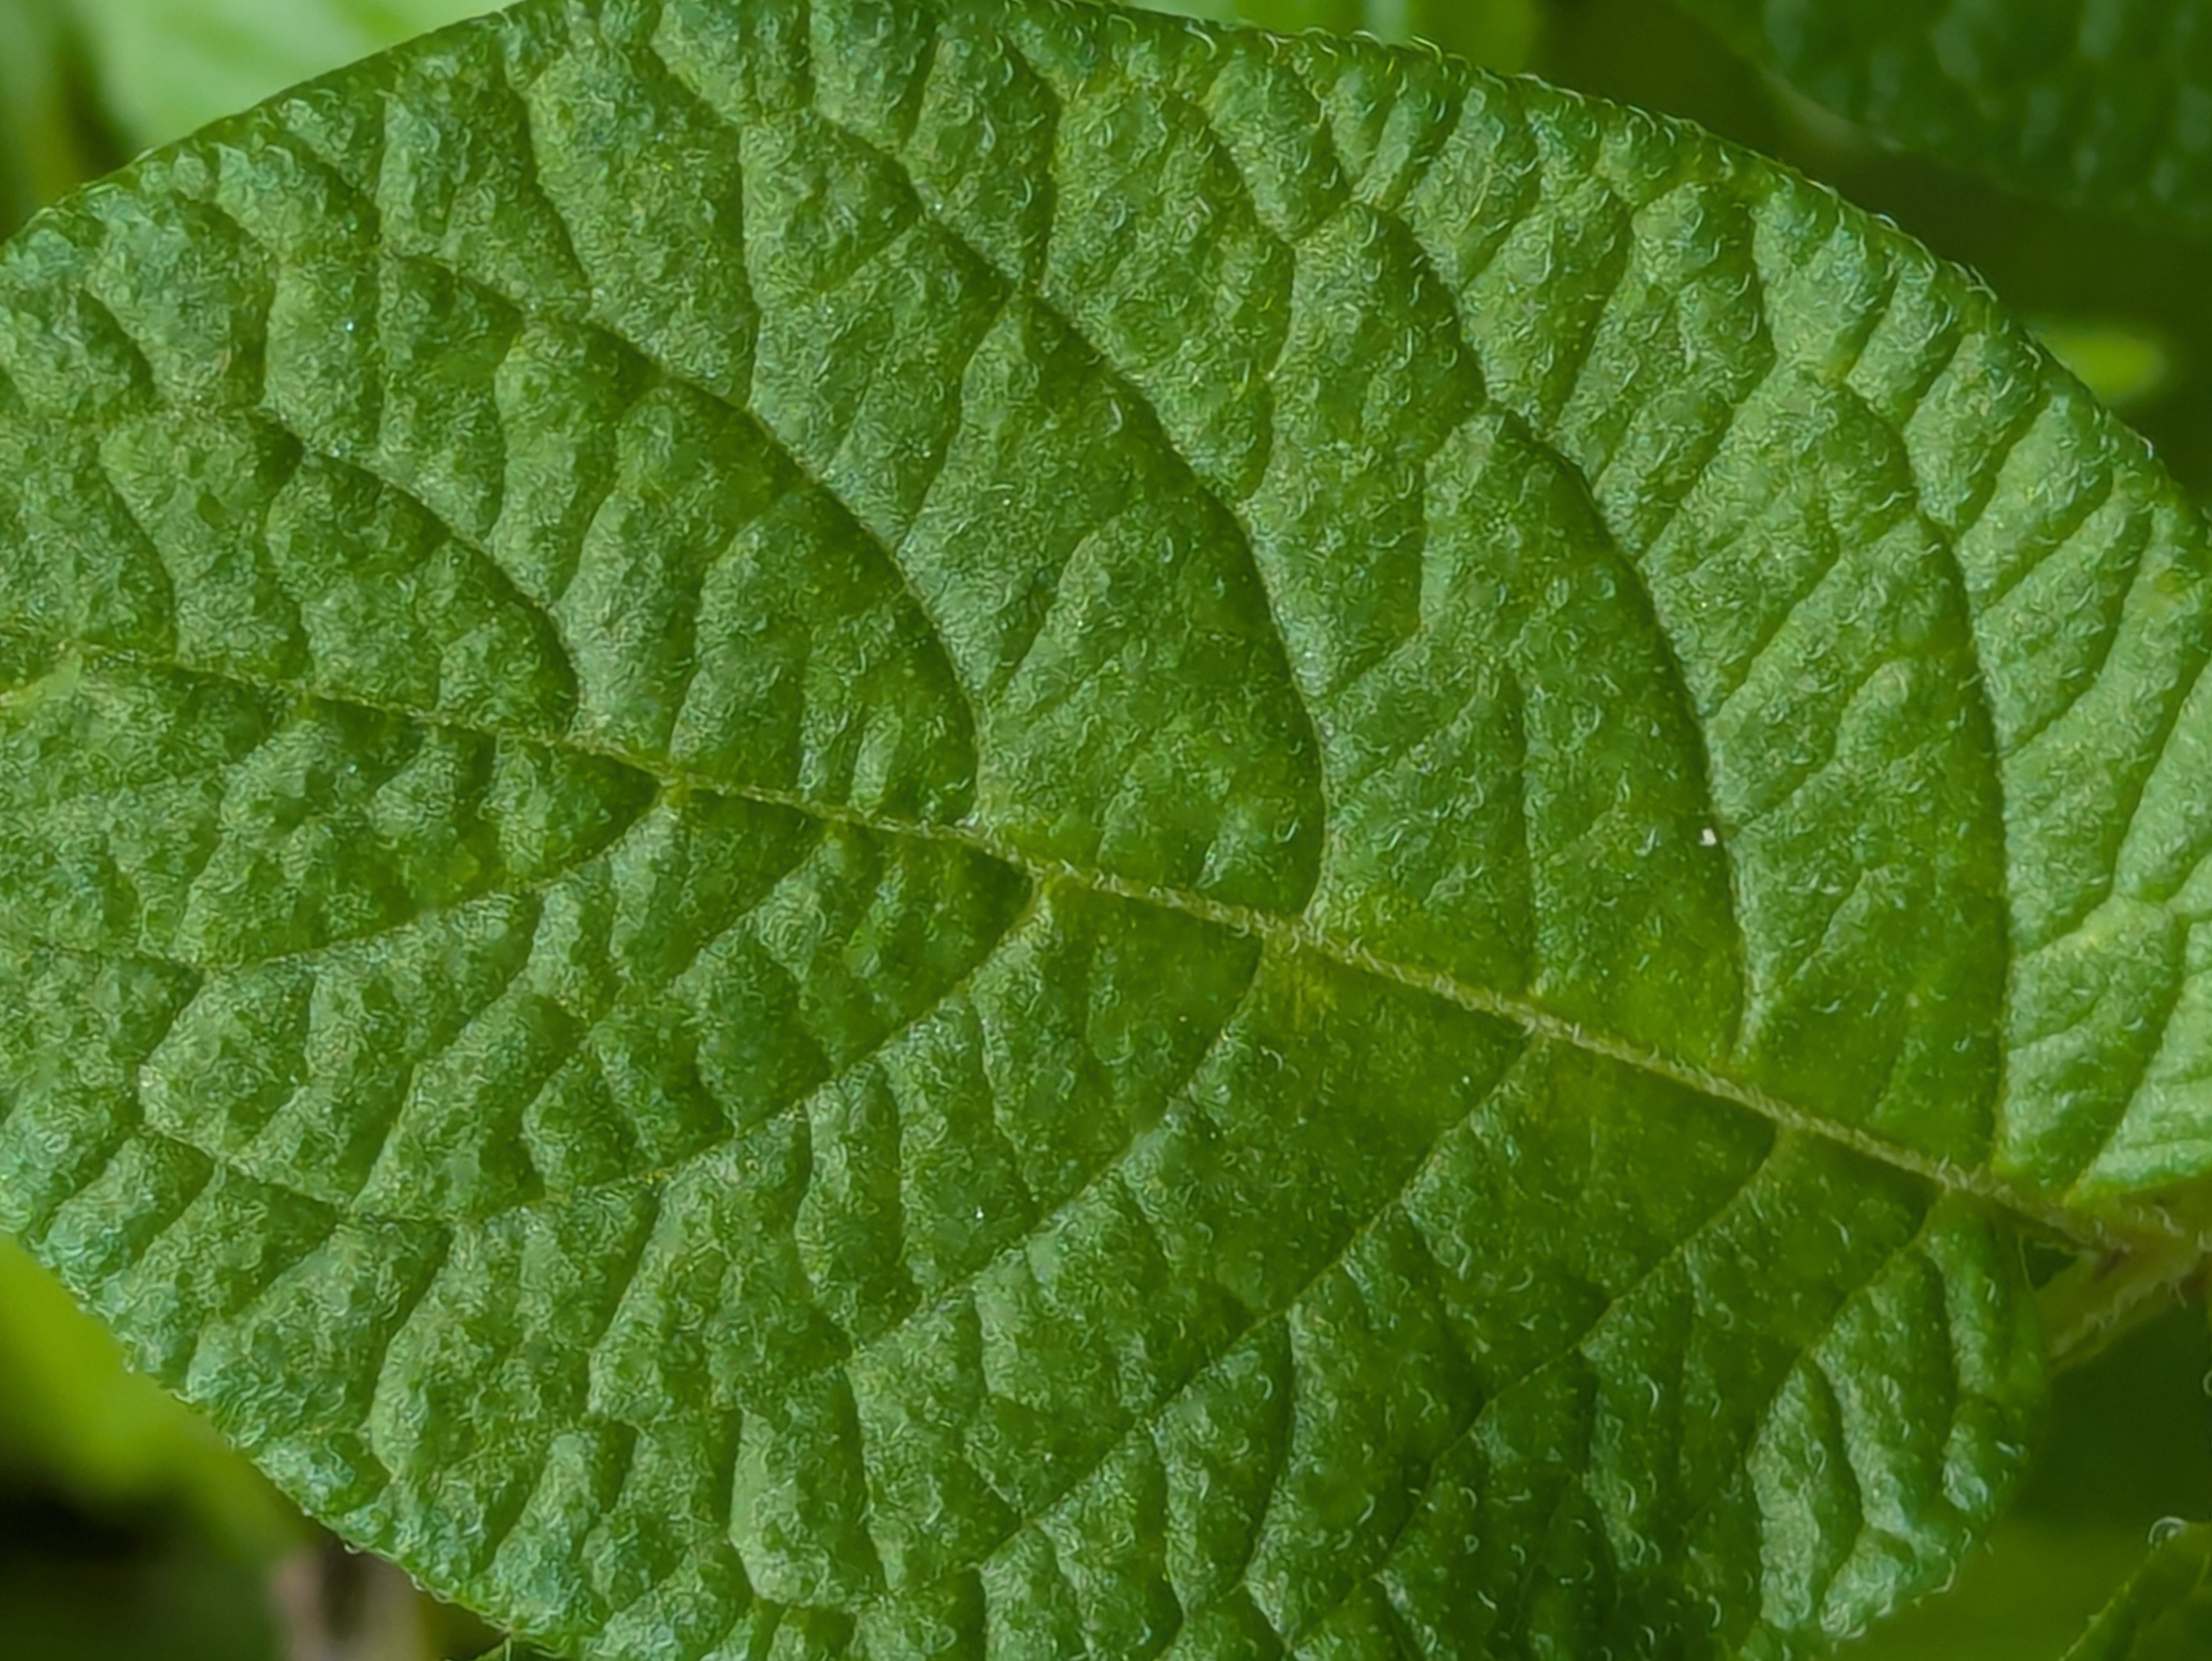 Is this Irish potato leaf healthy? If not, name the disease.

healthy
